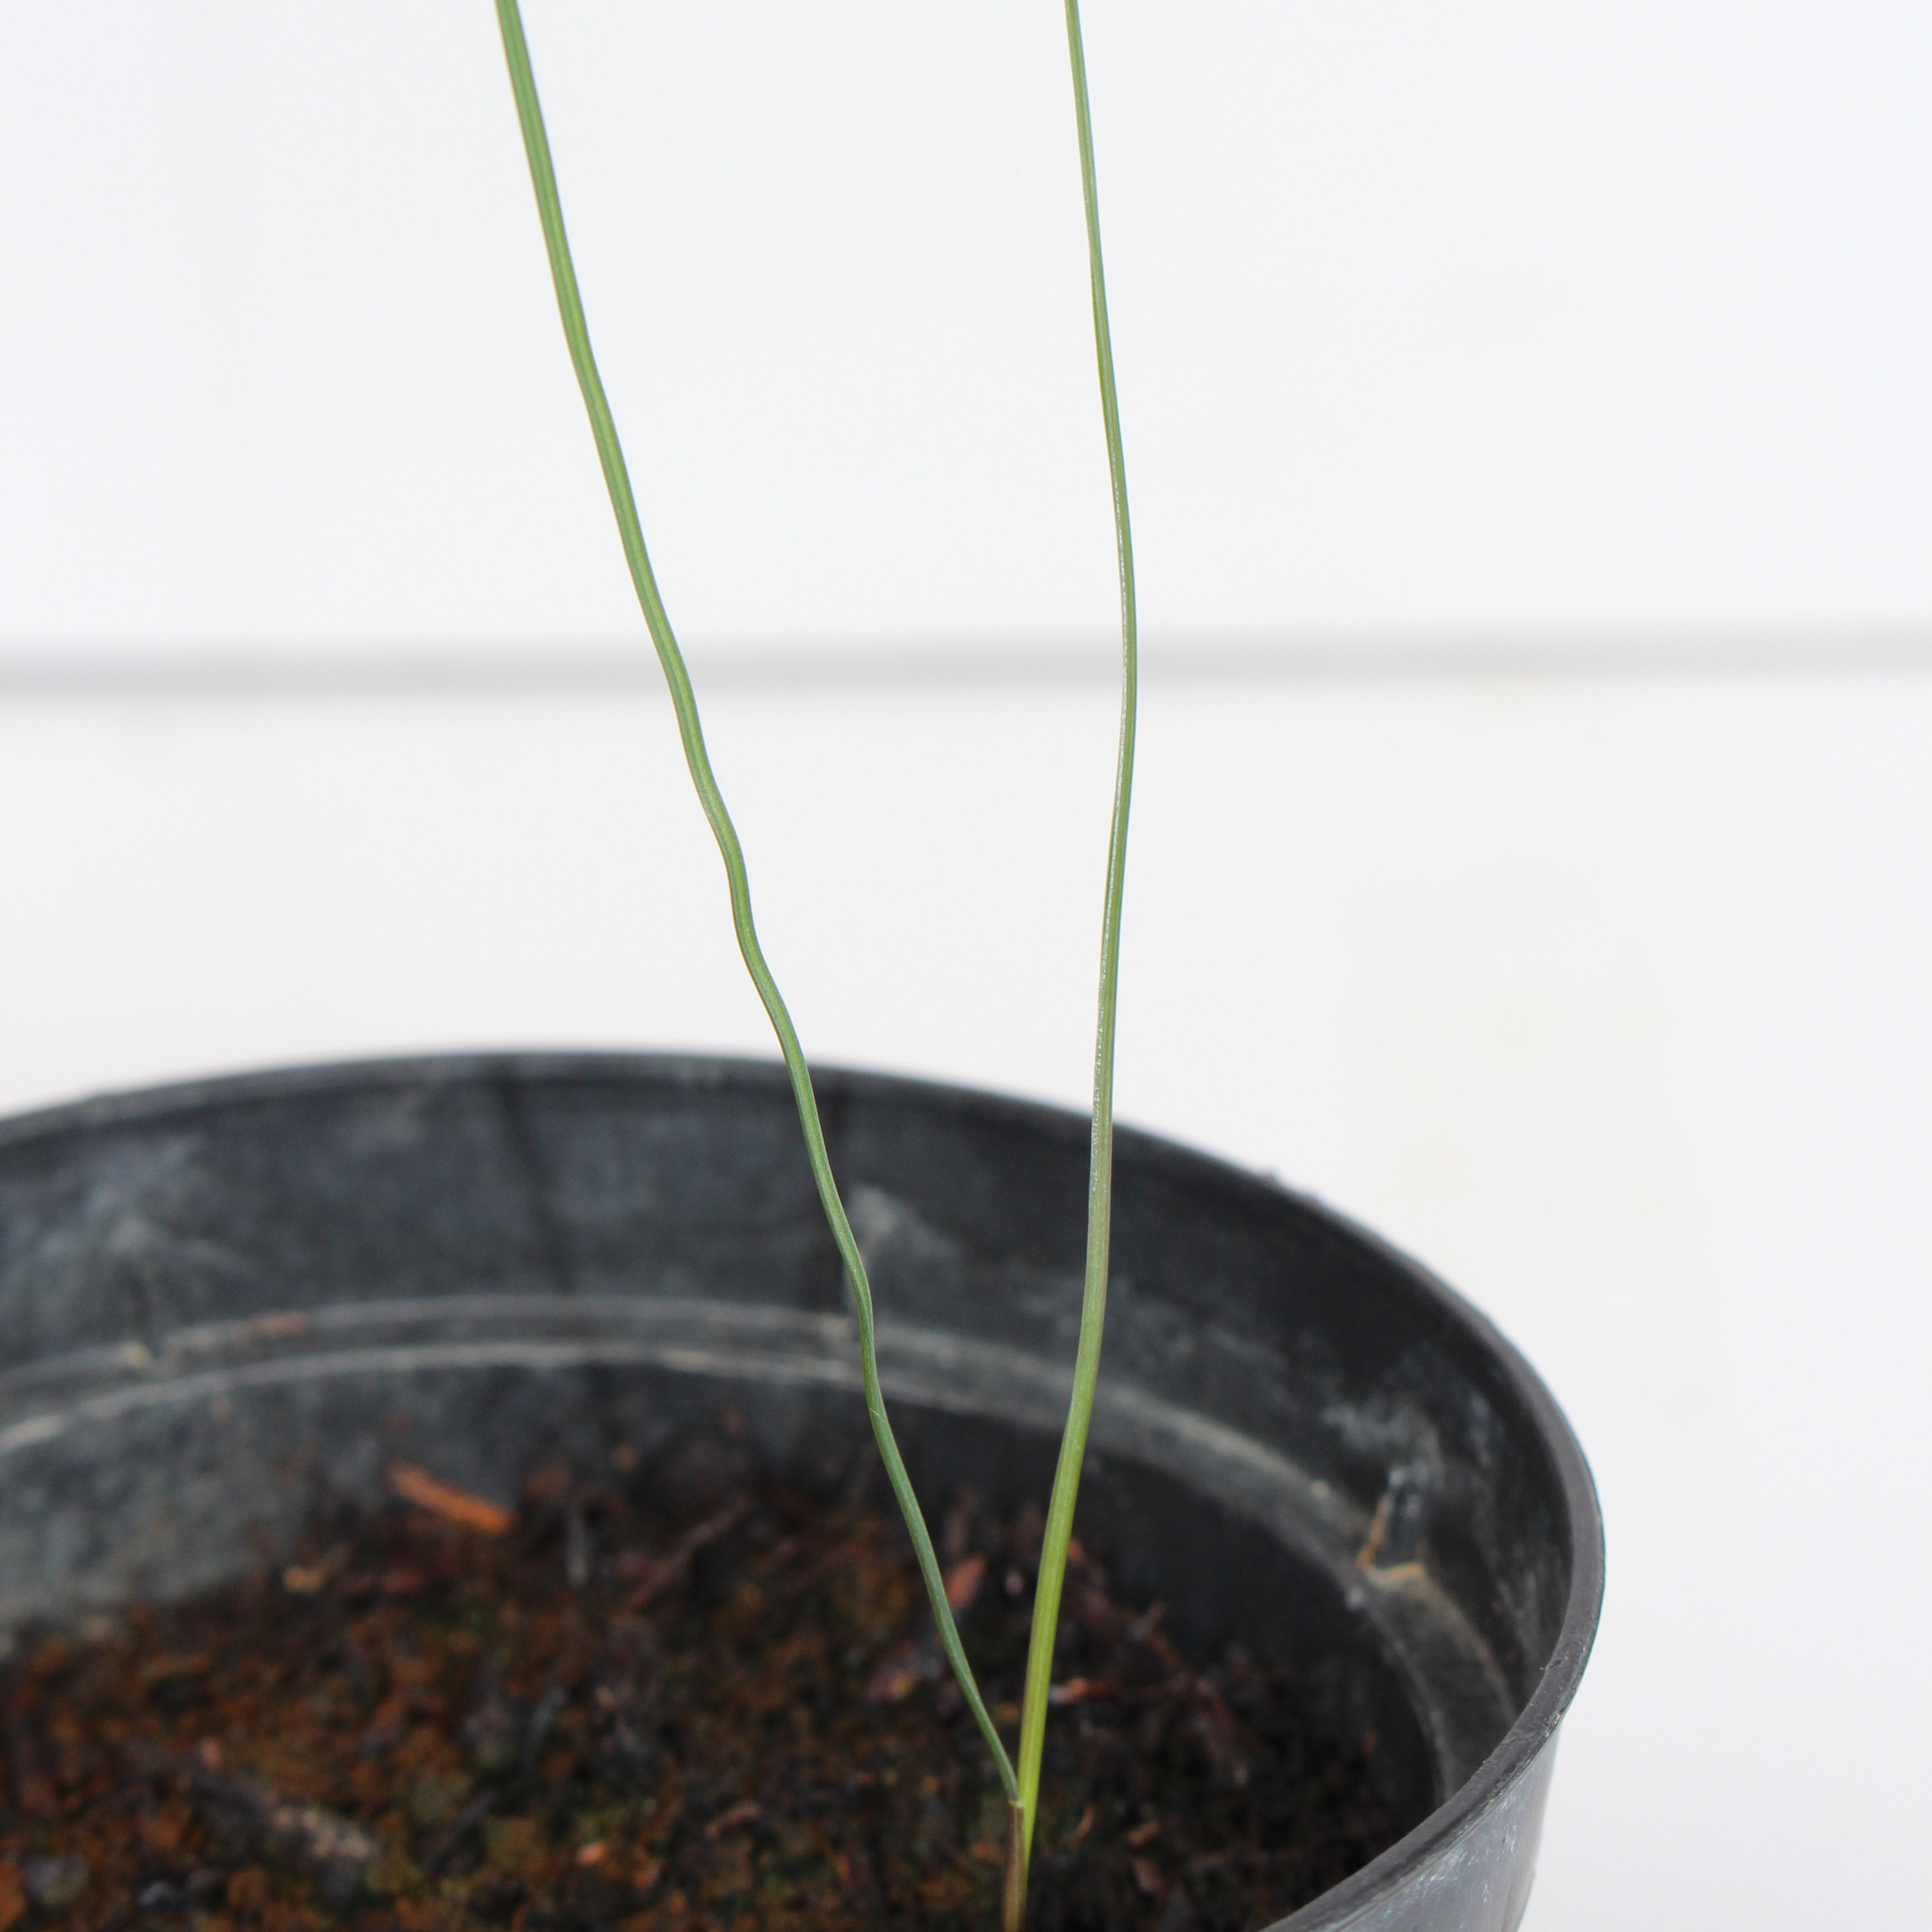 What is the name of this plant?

Lolium multiflorum
